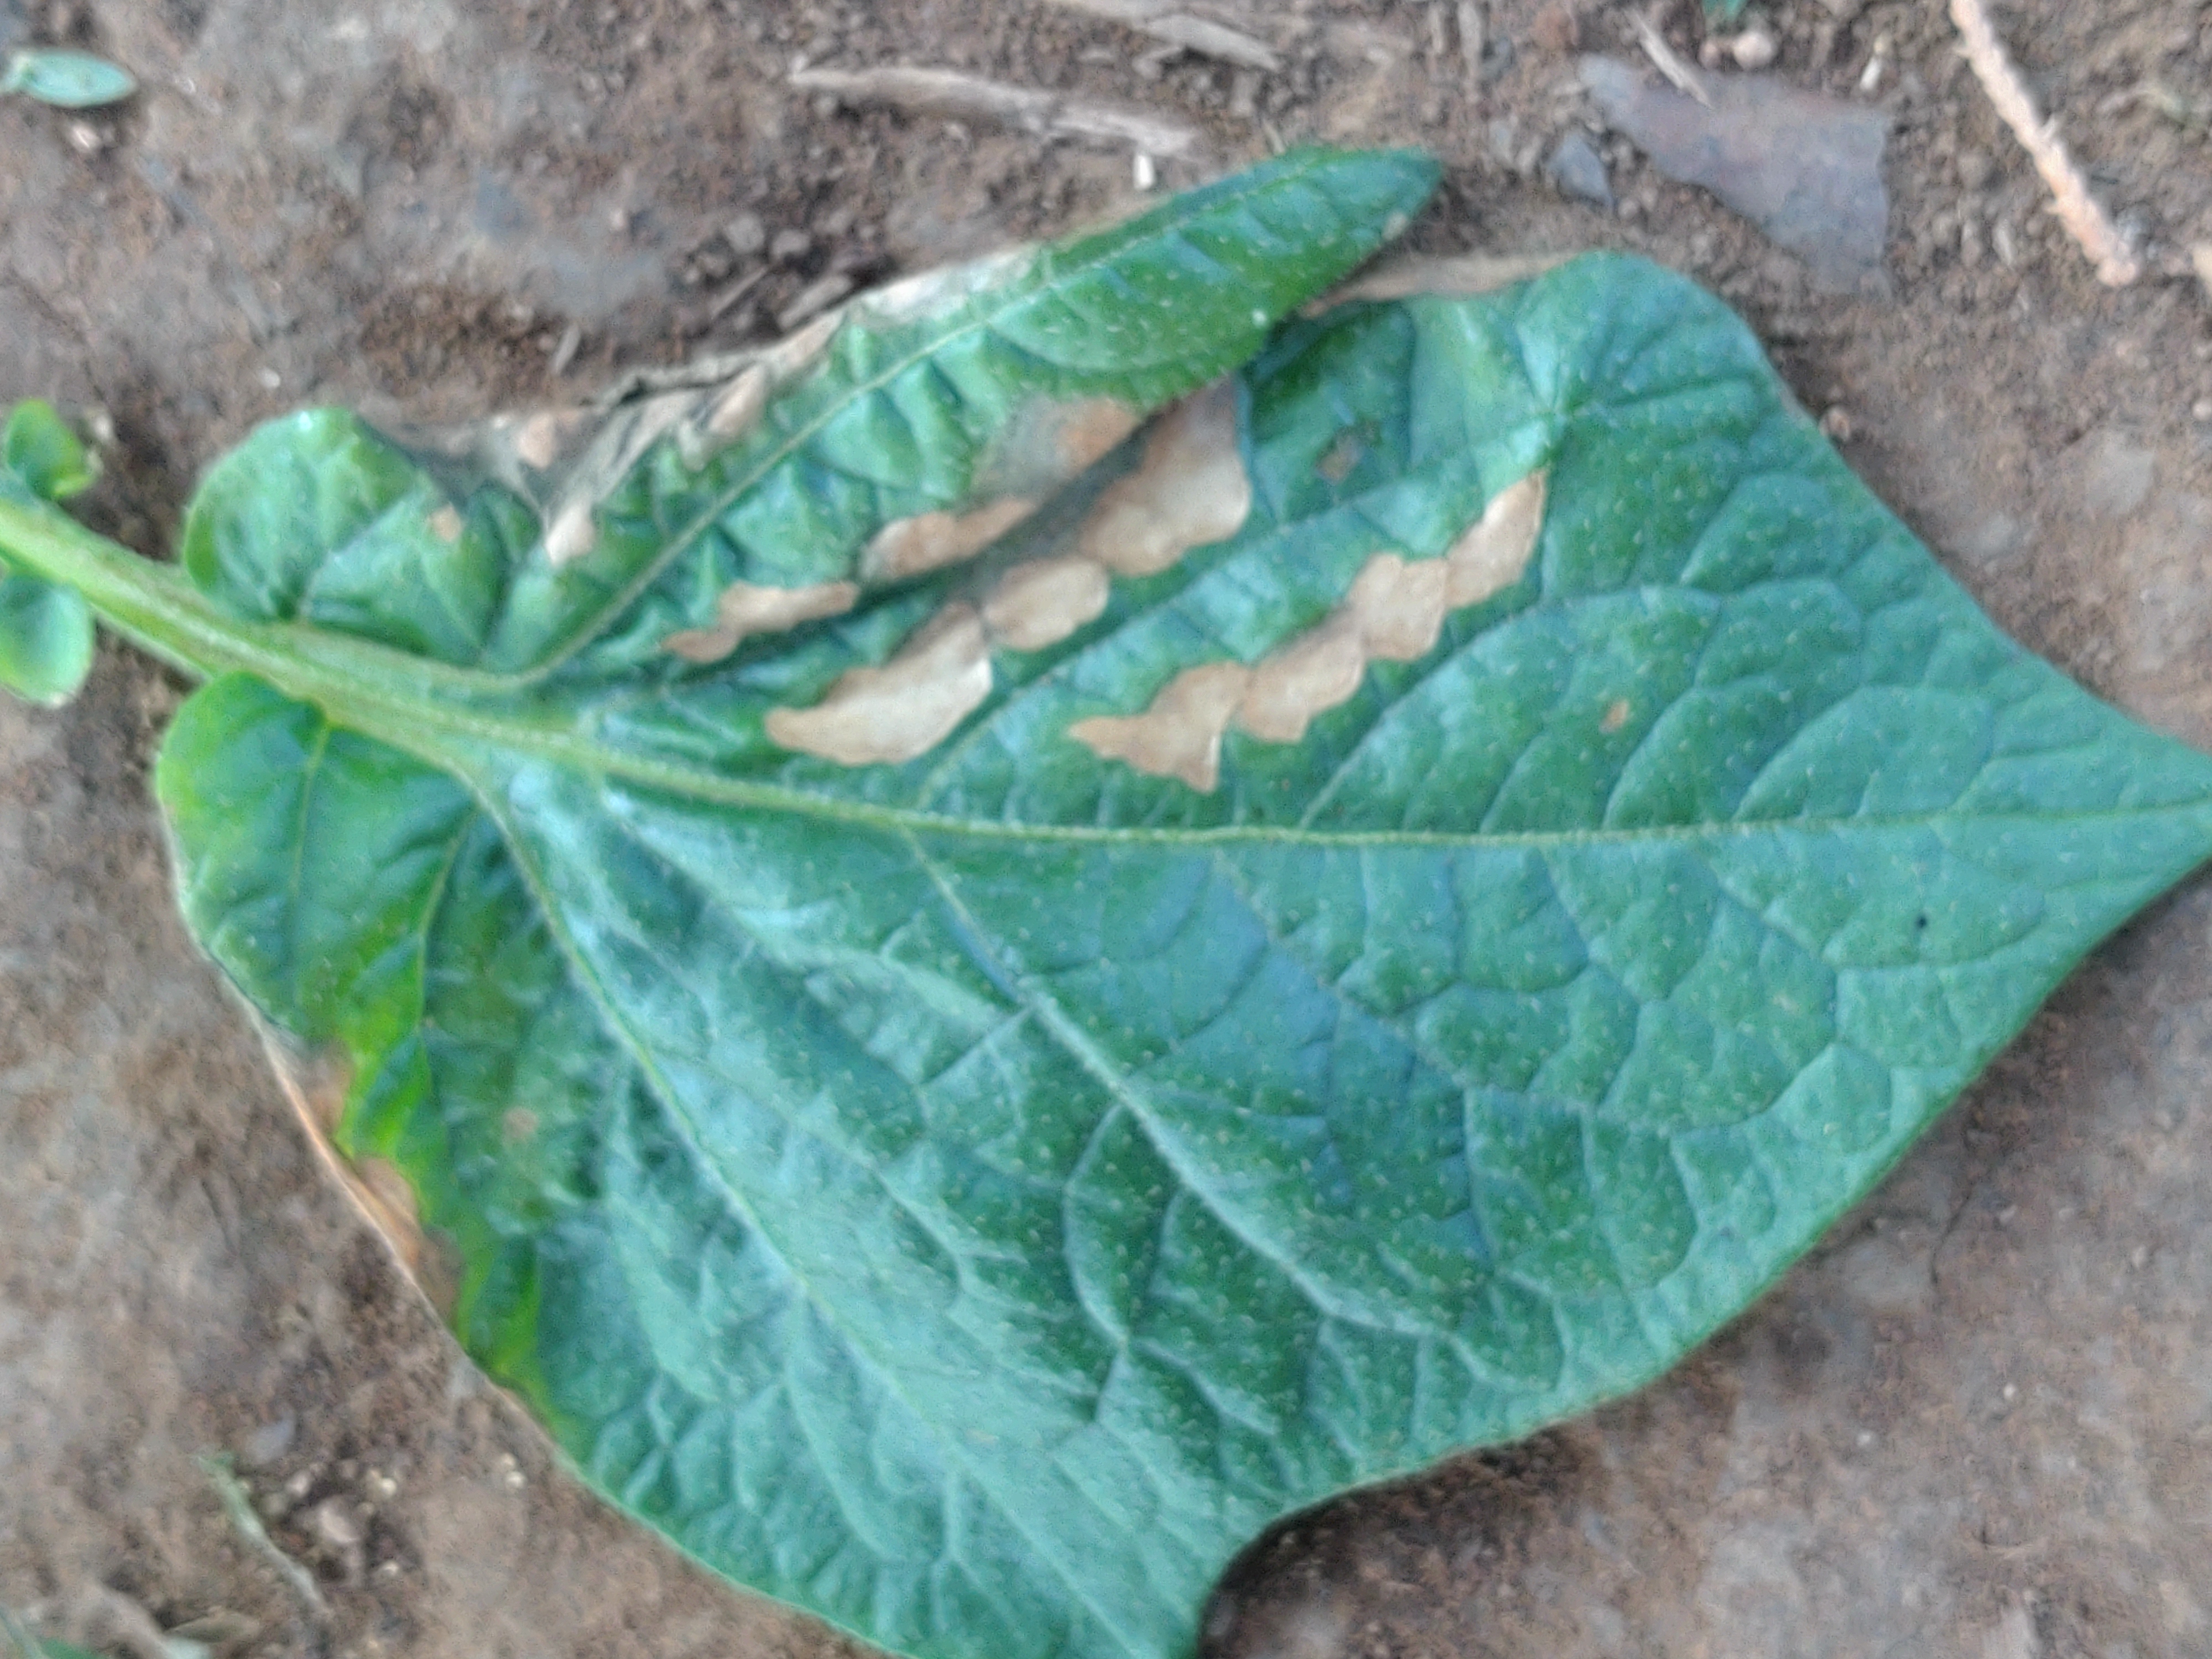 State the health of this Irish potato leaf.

early blight
